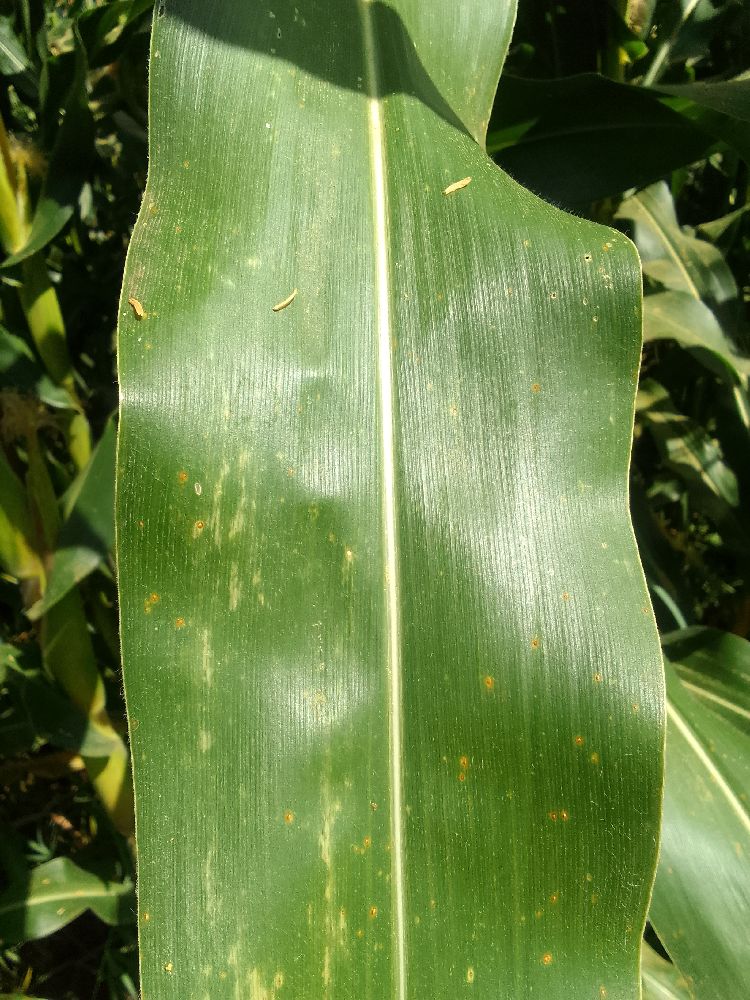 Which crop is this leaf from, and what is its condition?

maize, healthy
